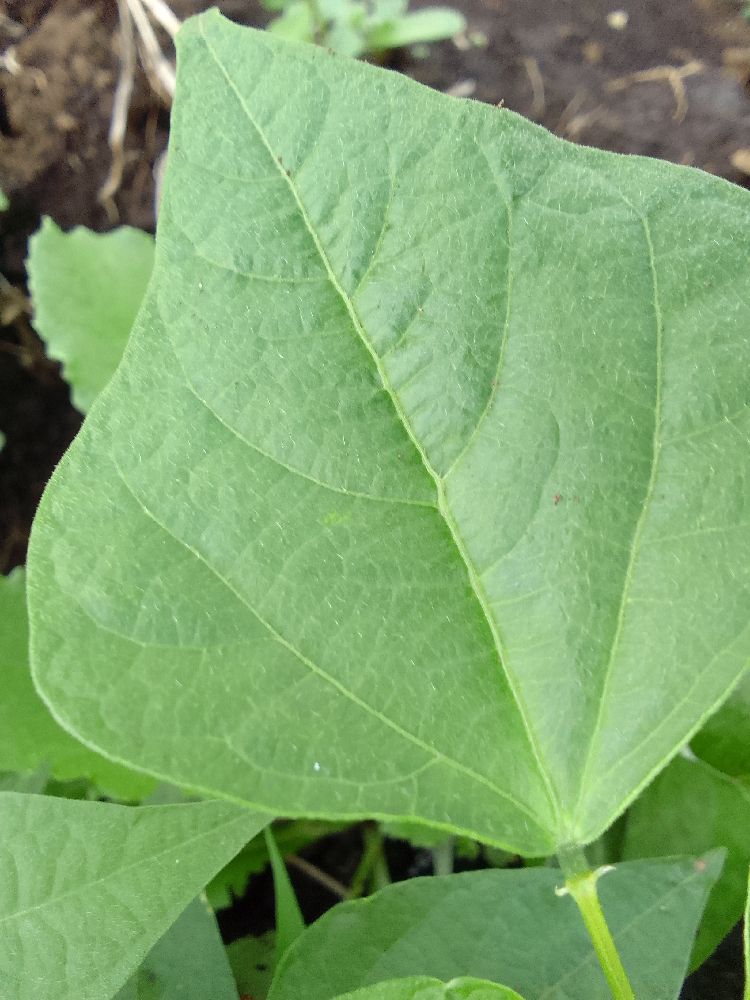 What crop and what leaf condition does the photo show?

common bean, healthy
